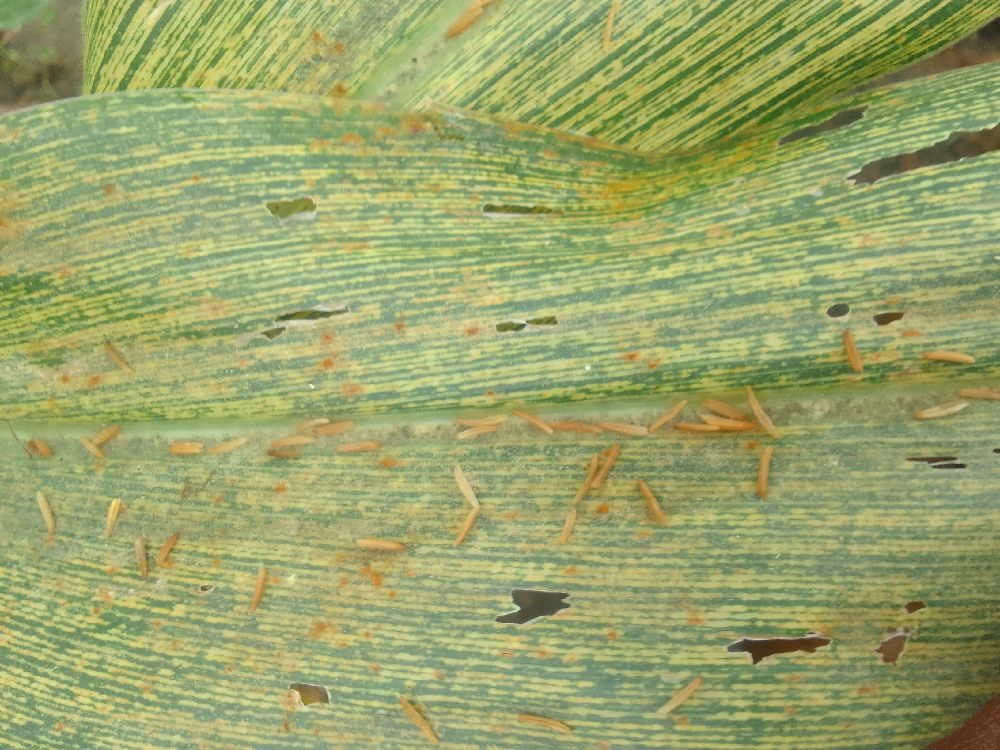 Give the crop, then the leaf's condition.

maize, maize streak virus
